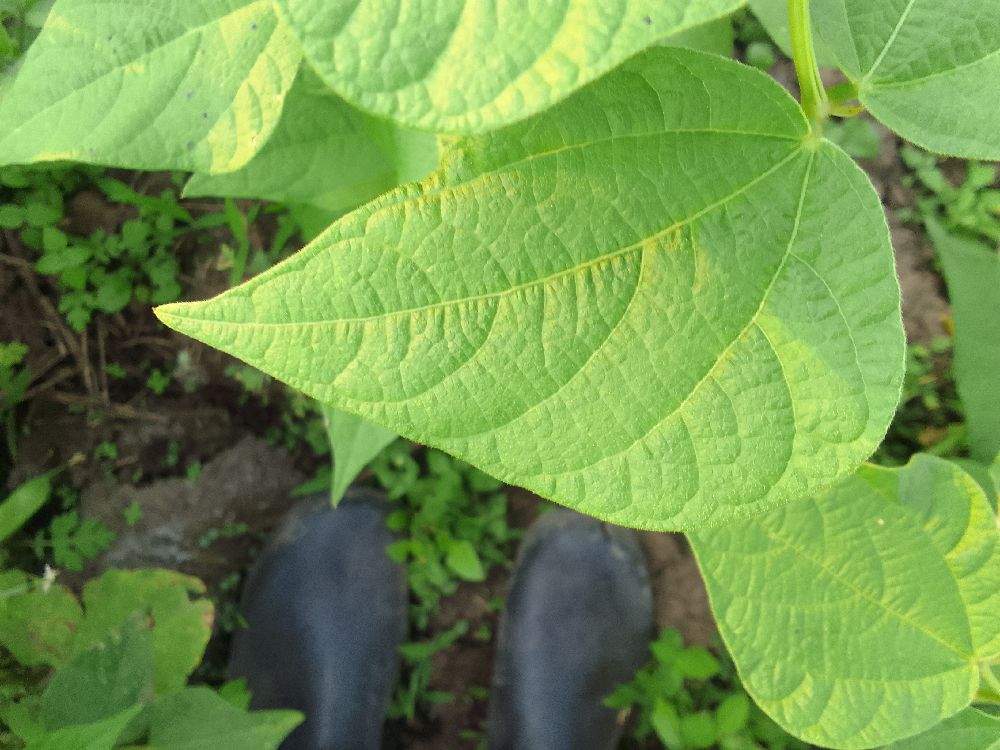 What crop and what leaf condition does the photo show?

common bean, healthy
